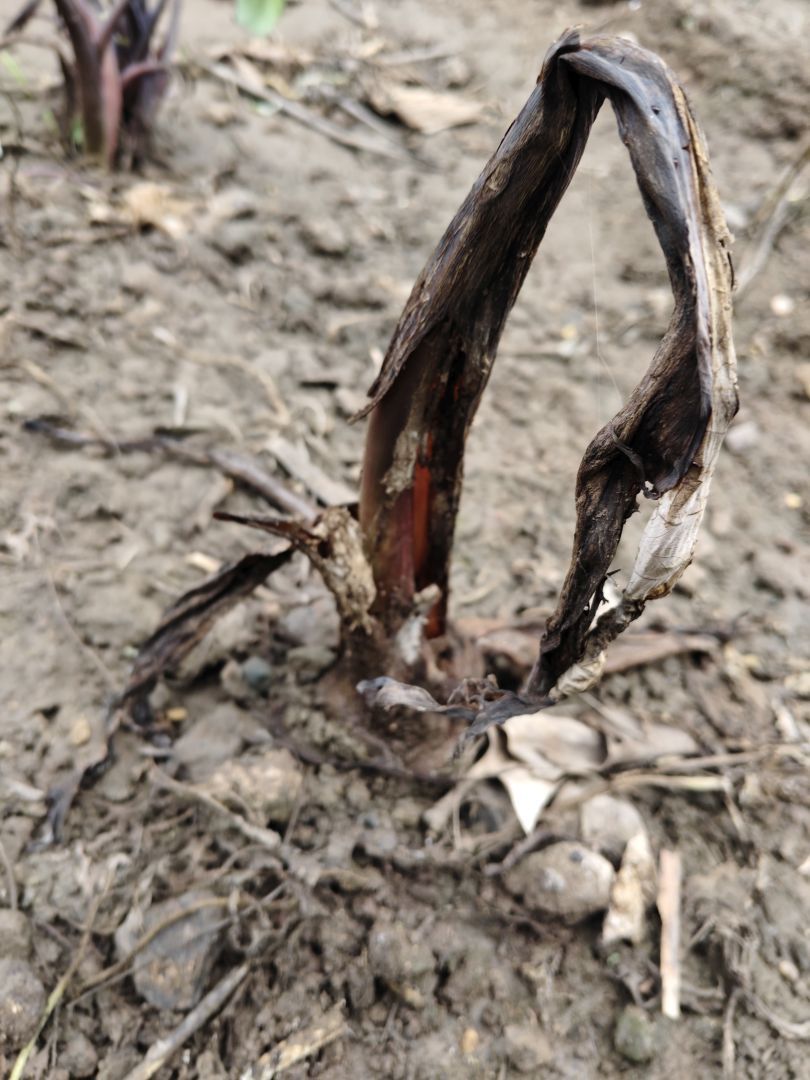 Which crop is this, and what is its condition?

taro, root rot
